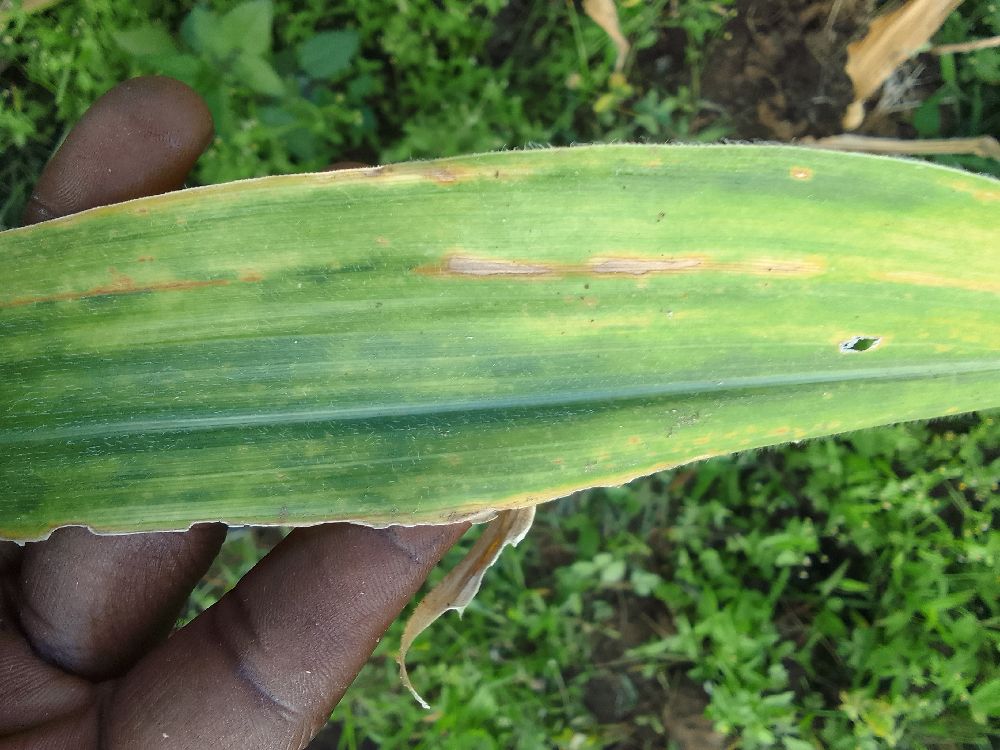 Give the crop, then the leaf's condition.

maize, maize lethal necrosis
